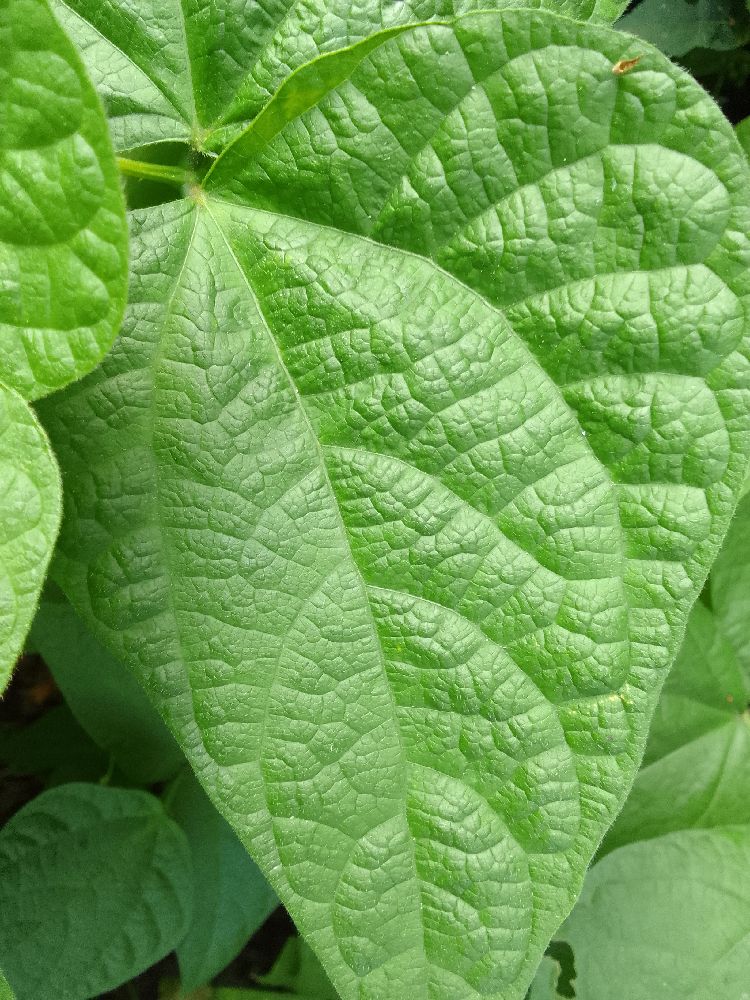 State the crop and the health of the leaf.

common bean, healthy
